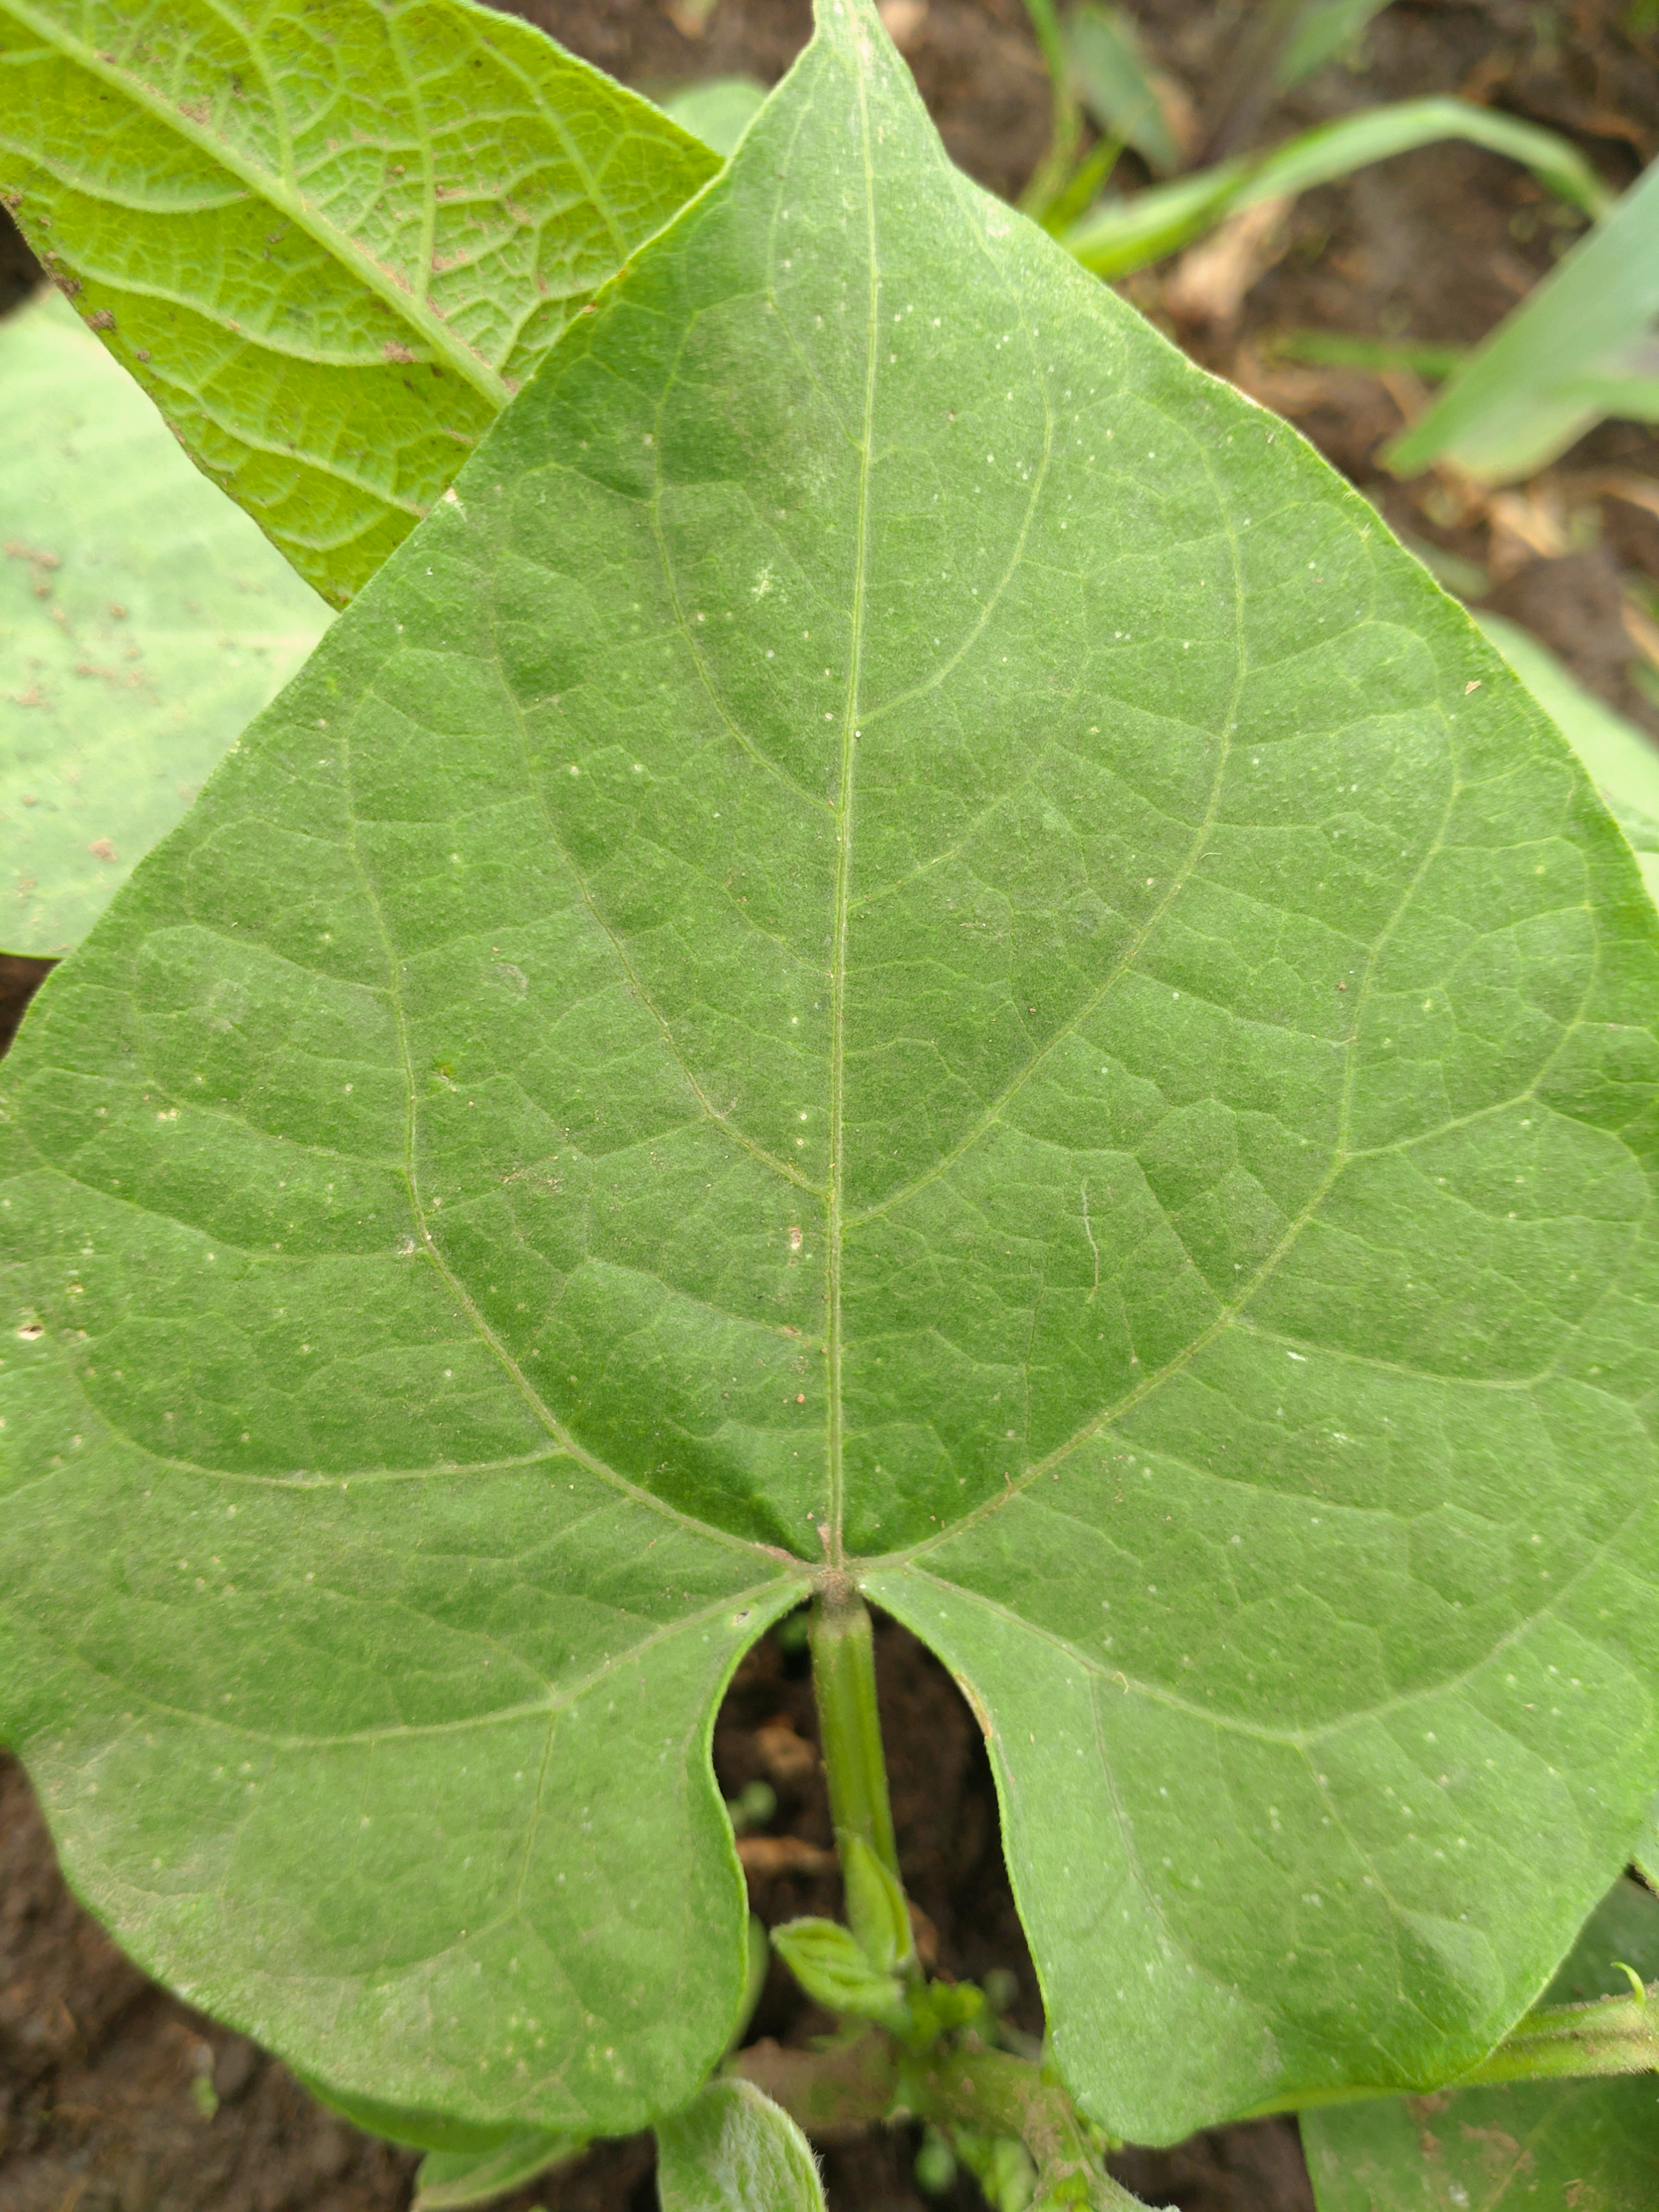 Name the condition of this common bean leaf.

healthy
